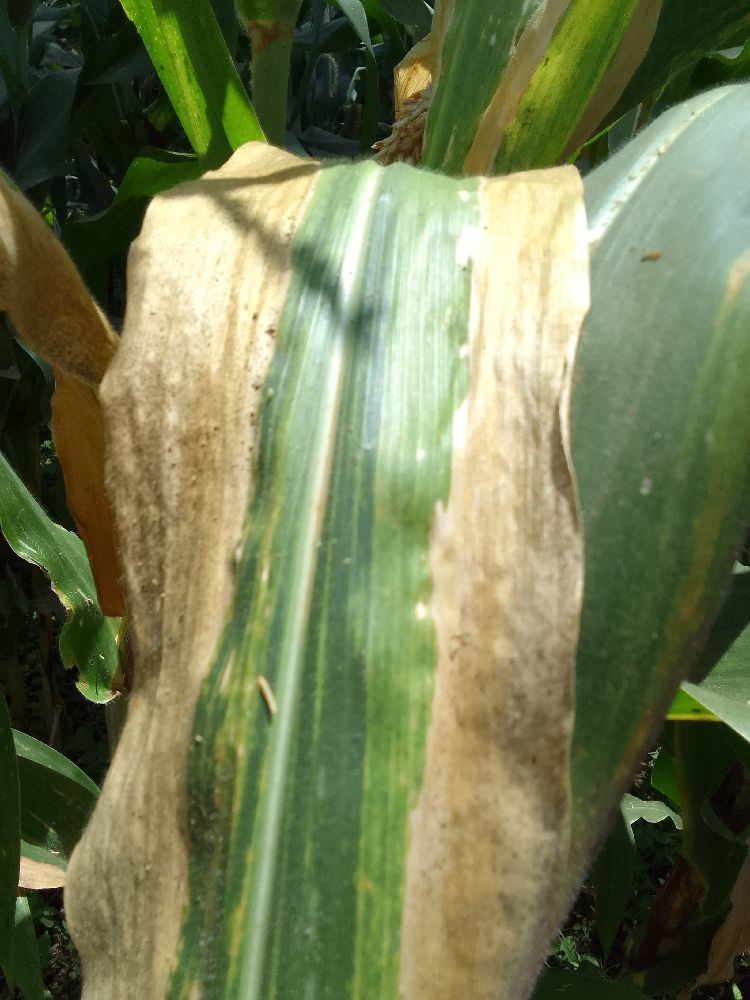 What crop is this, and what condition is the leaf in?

maize, maize lethal necrosis
